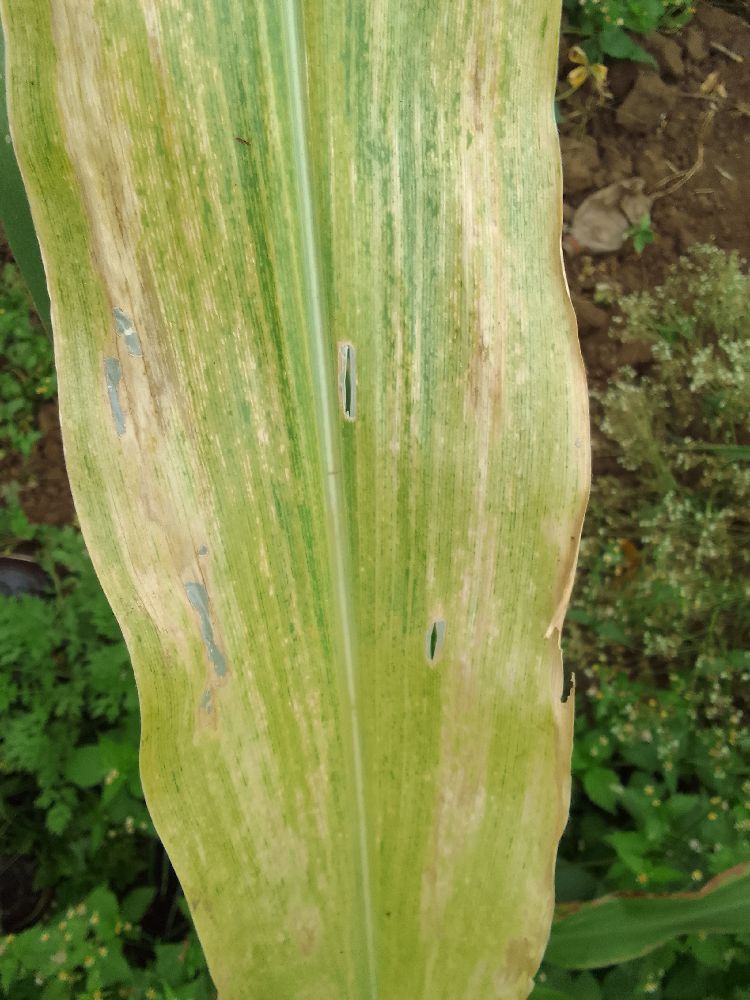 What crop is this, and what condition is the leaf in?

maize, maize lethal necrosis
